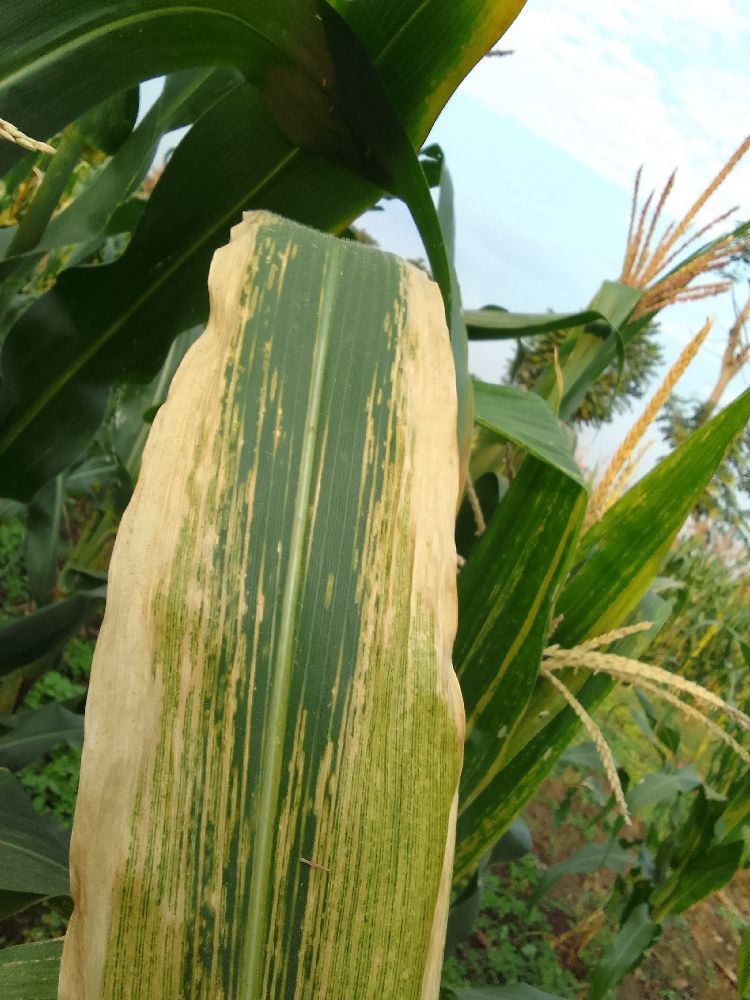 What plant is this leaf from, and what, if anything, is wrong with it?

maize, maize lethal necrosis
